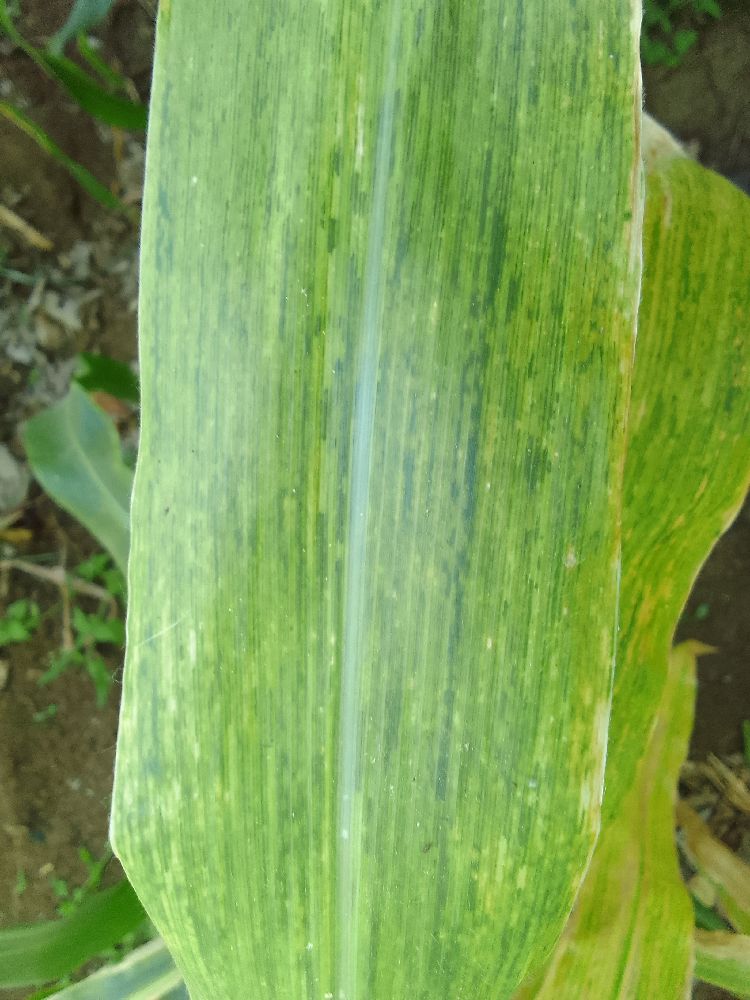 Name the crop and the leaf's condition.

maize, maize lethal necrosis
